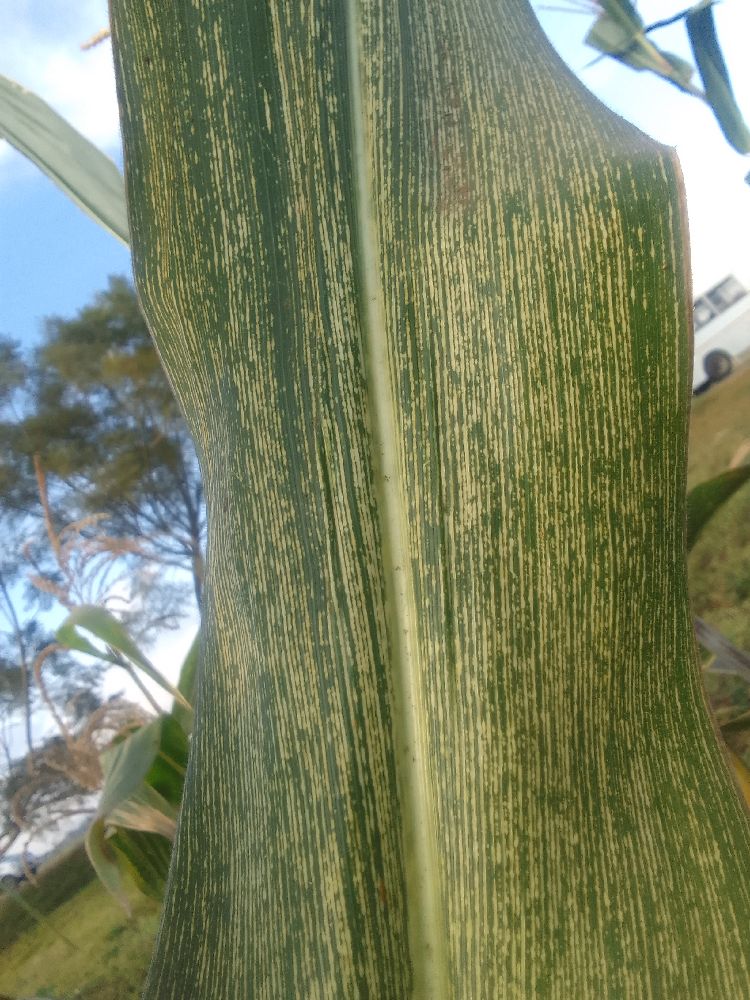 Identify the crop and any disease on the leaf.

maize, maize streak virus
